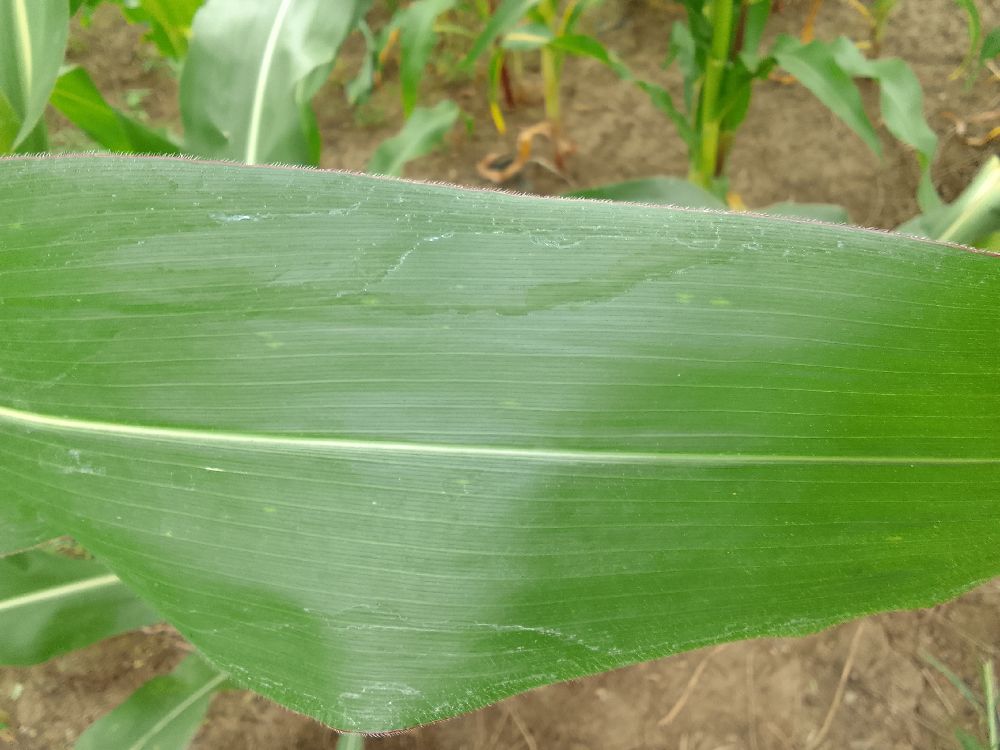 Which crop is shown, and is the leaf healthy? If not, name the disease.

maize, healthy
